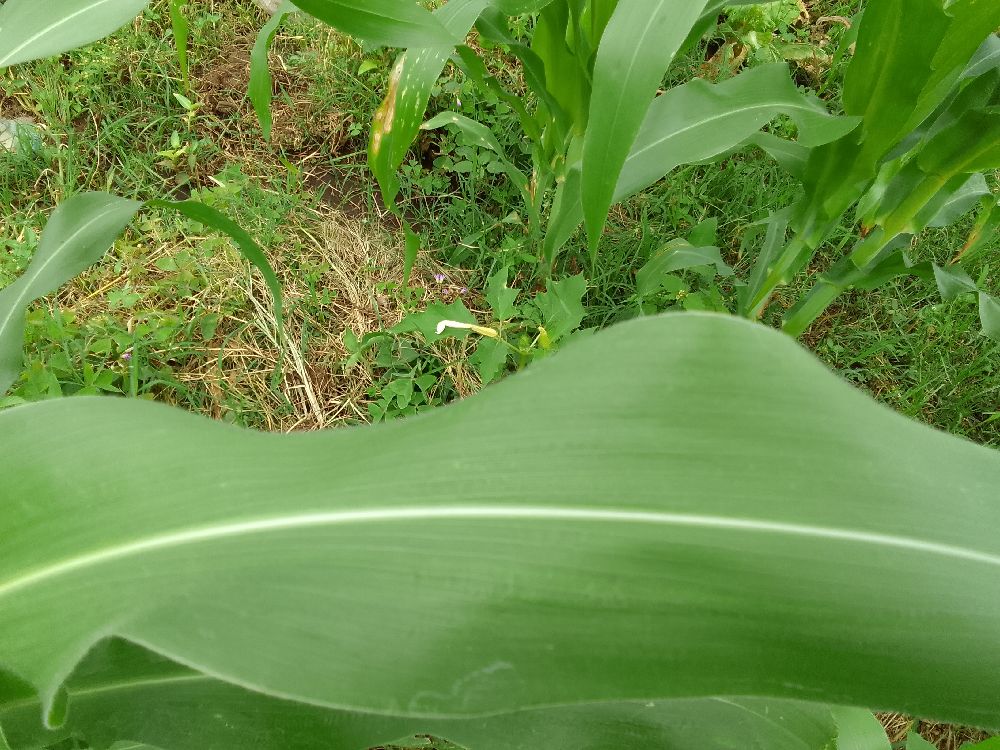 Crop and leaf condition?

maize, healthy
